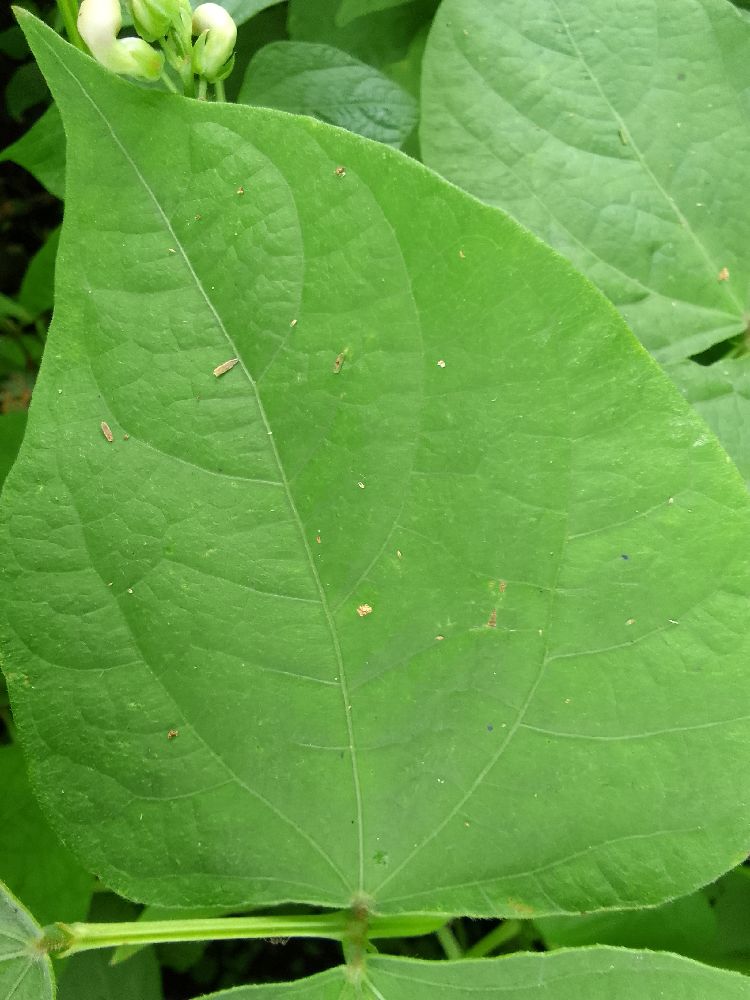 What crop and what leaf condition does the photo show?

common bean, healthy
